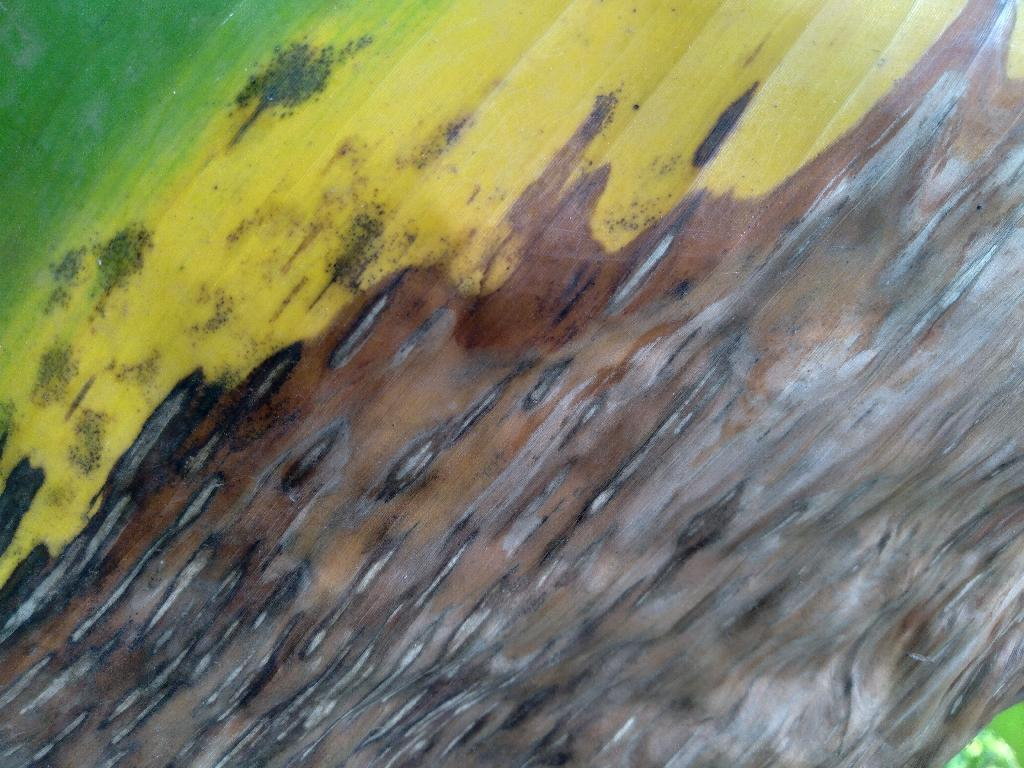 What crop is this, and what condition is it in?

banana, black sigatoka
